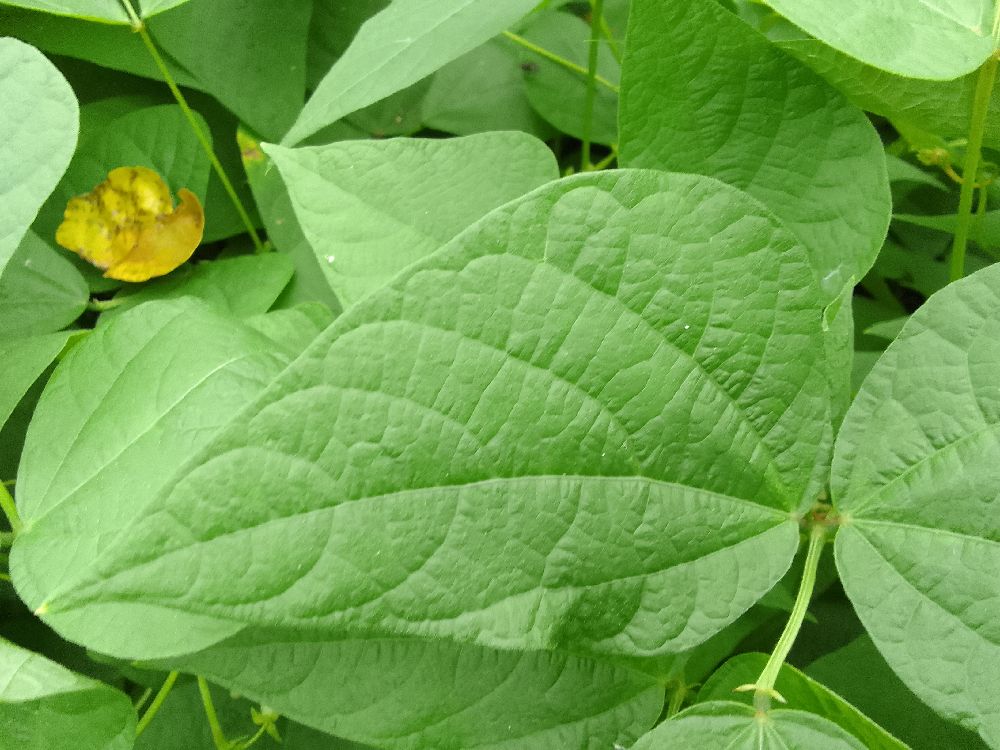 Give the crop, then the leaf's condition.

common bean, healthy
